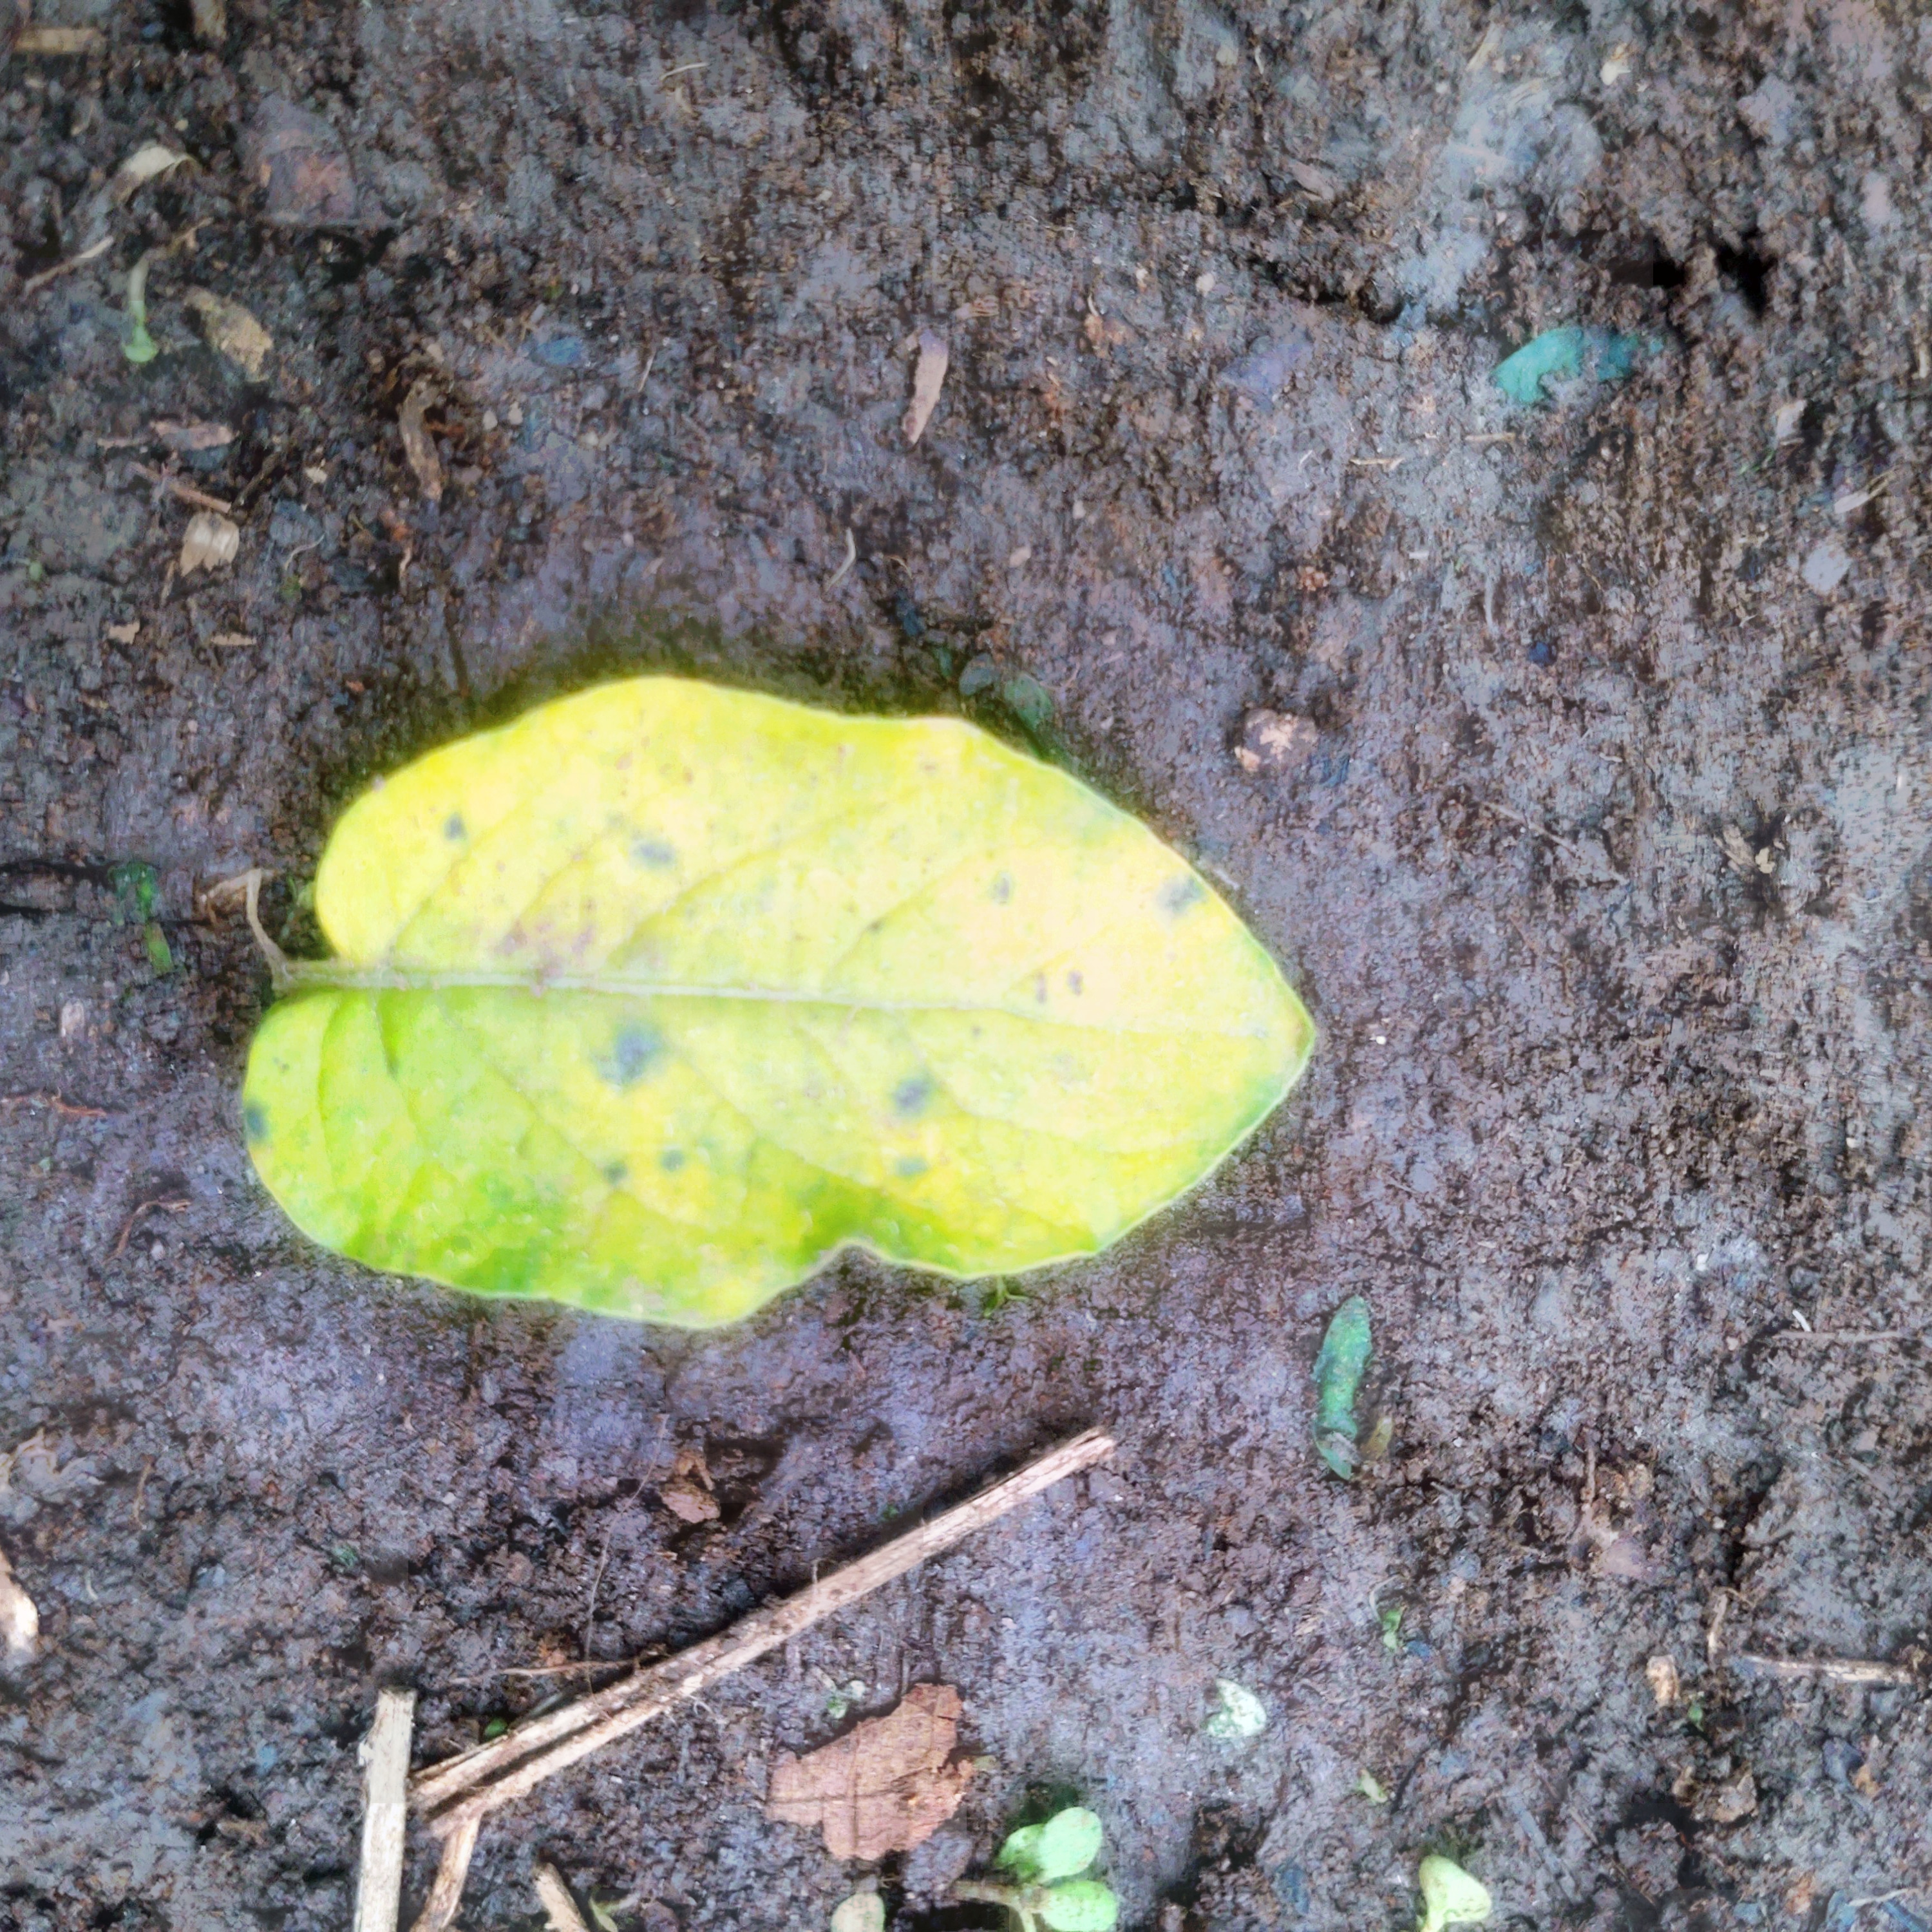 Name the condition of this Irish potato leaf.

late blight
